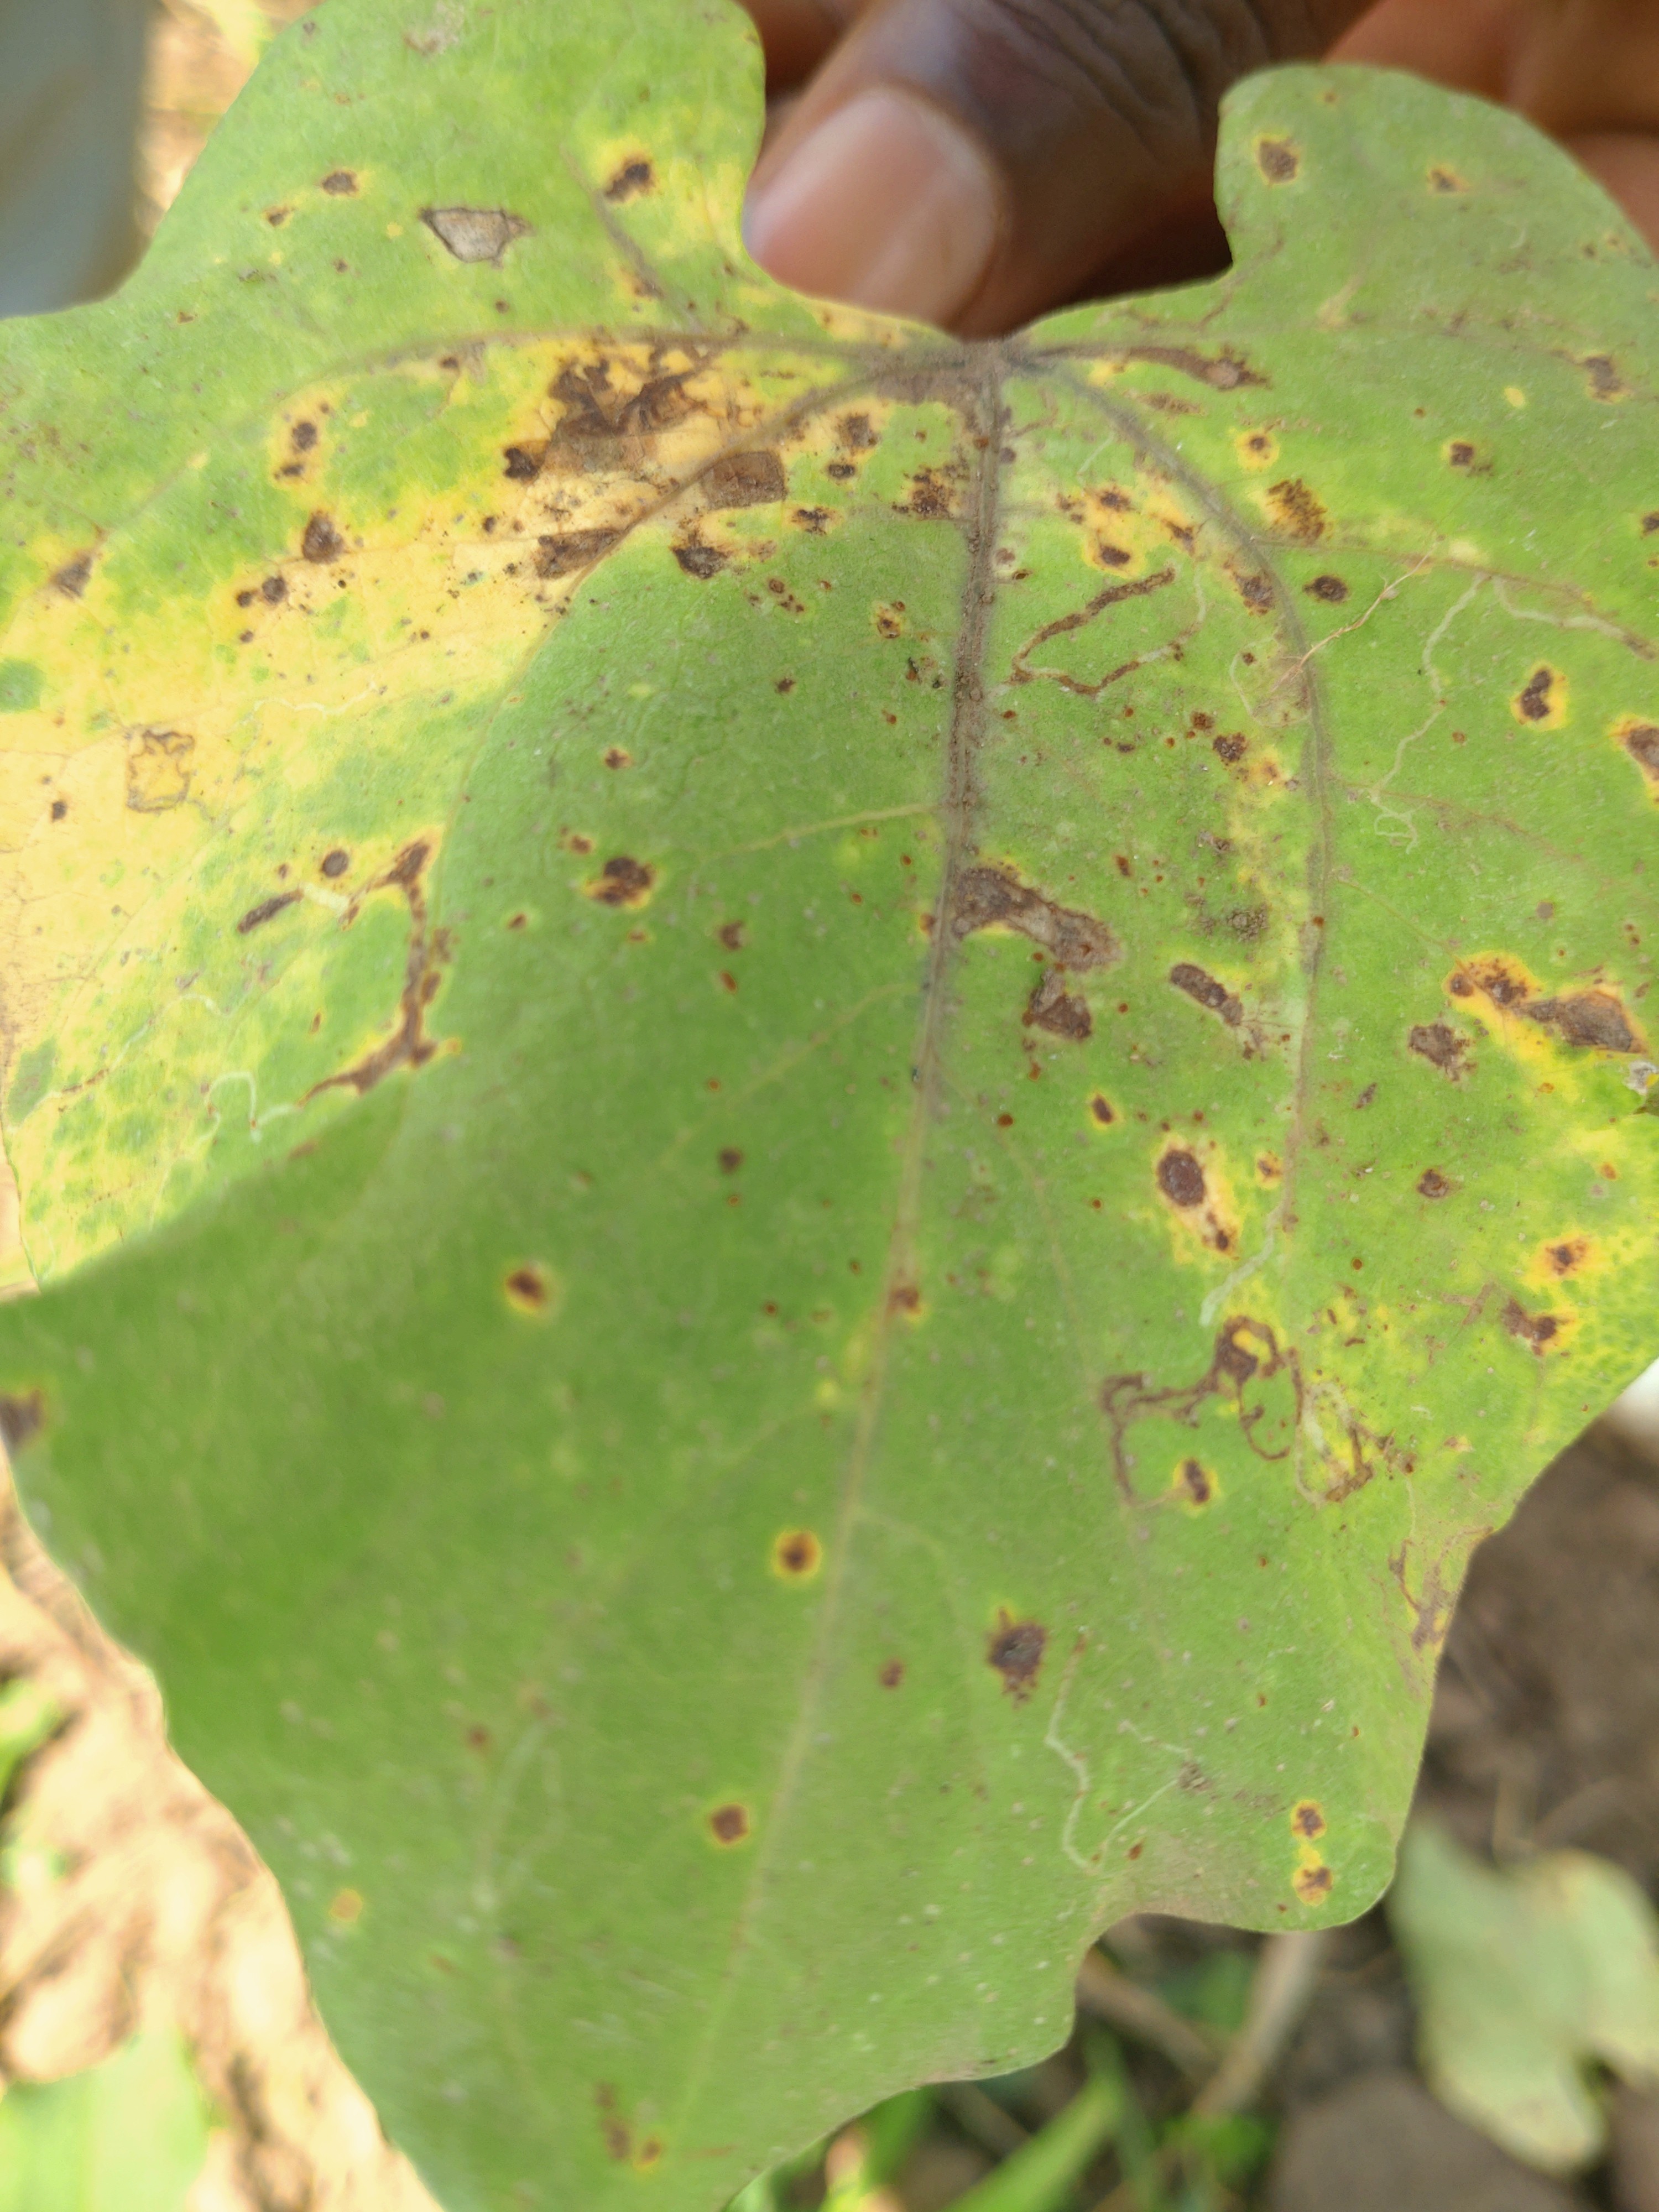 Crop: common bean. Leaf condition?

anthracnose
